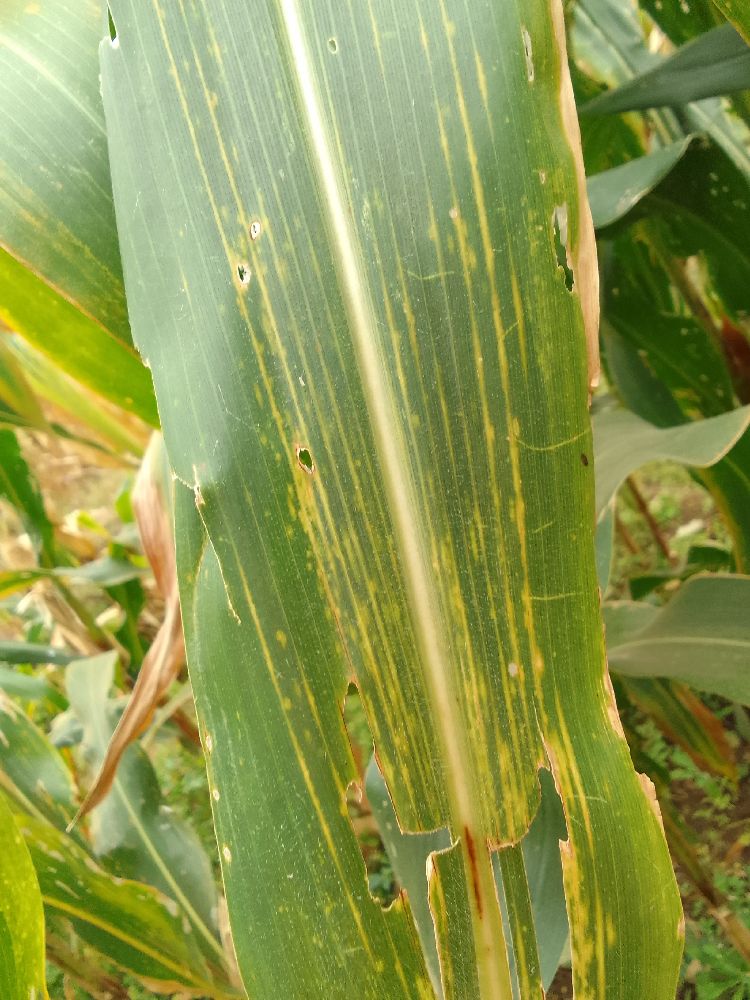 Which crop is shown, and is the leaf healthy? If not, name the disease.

maize, maize lethal necrosis
